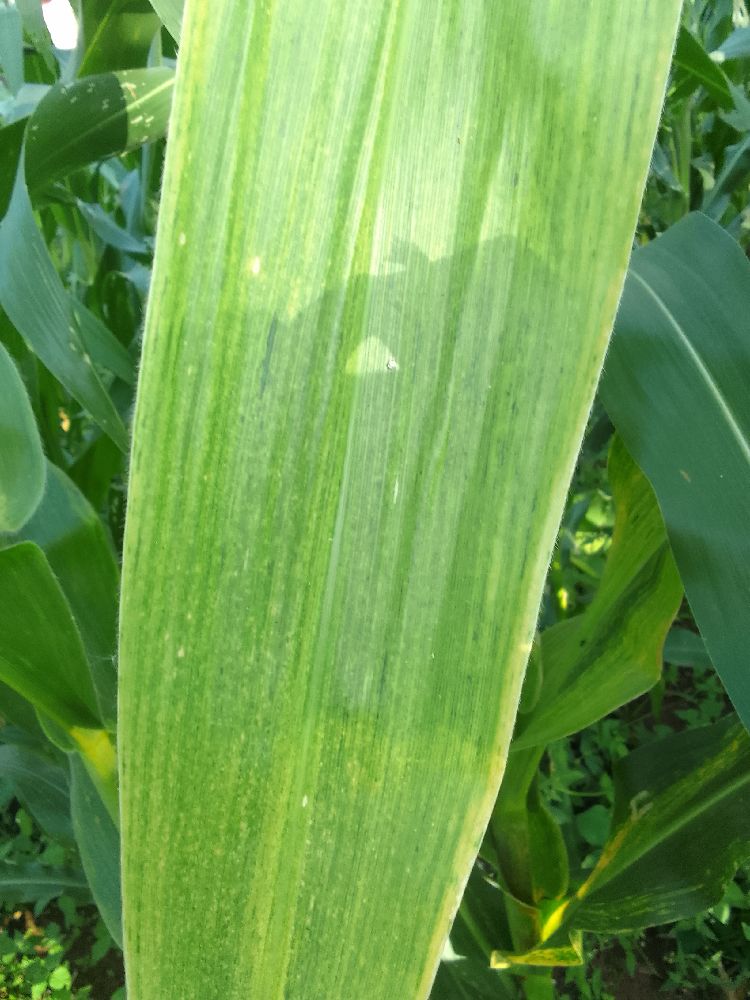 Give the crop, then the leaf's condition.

maize, maize lethal necrosis
